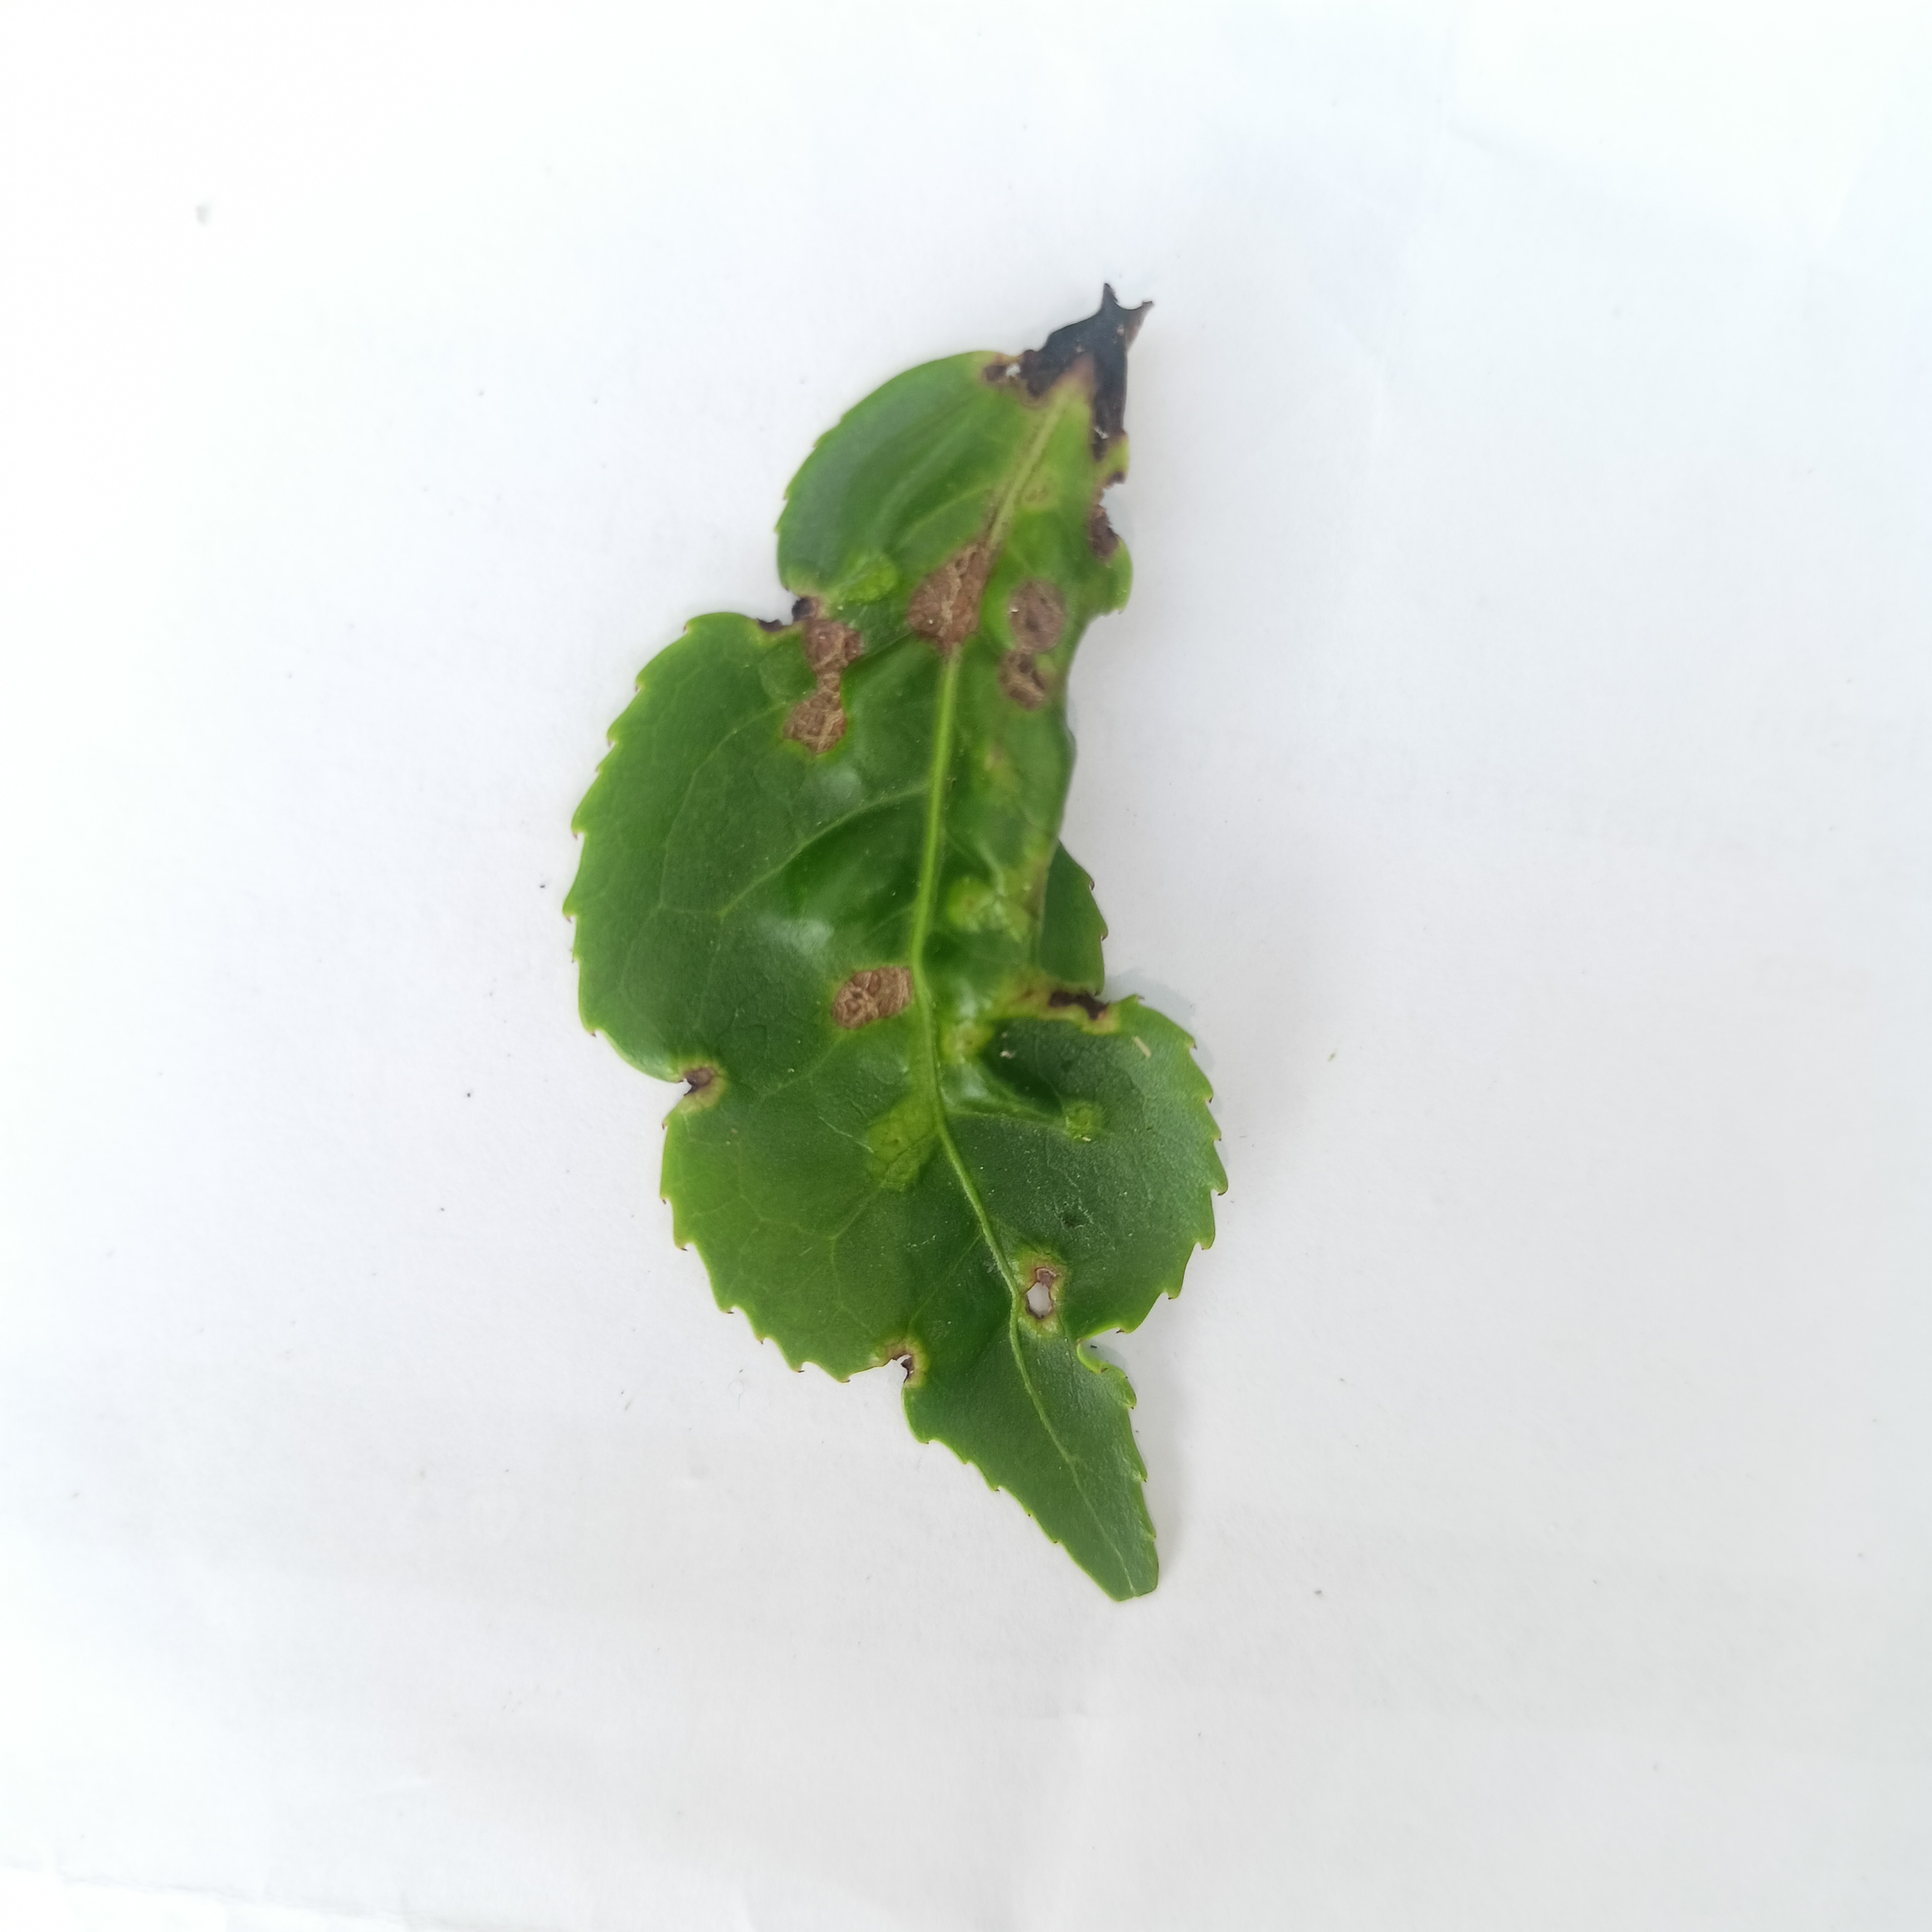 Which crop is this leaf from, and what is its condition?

tea, helopeltis
